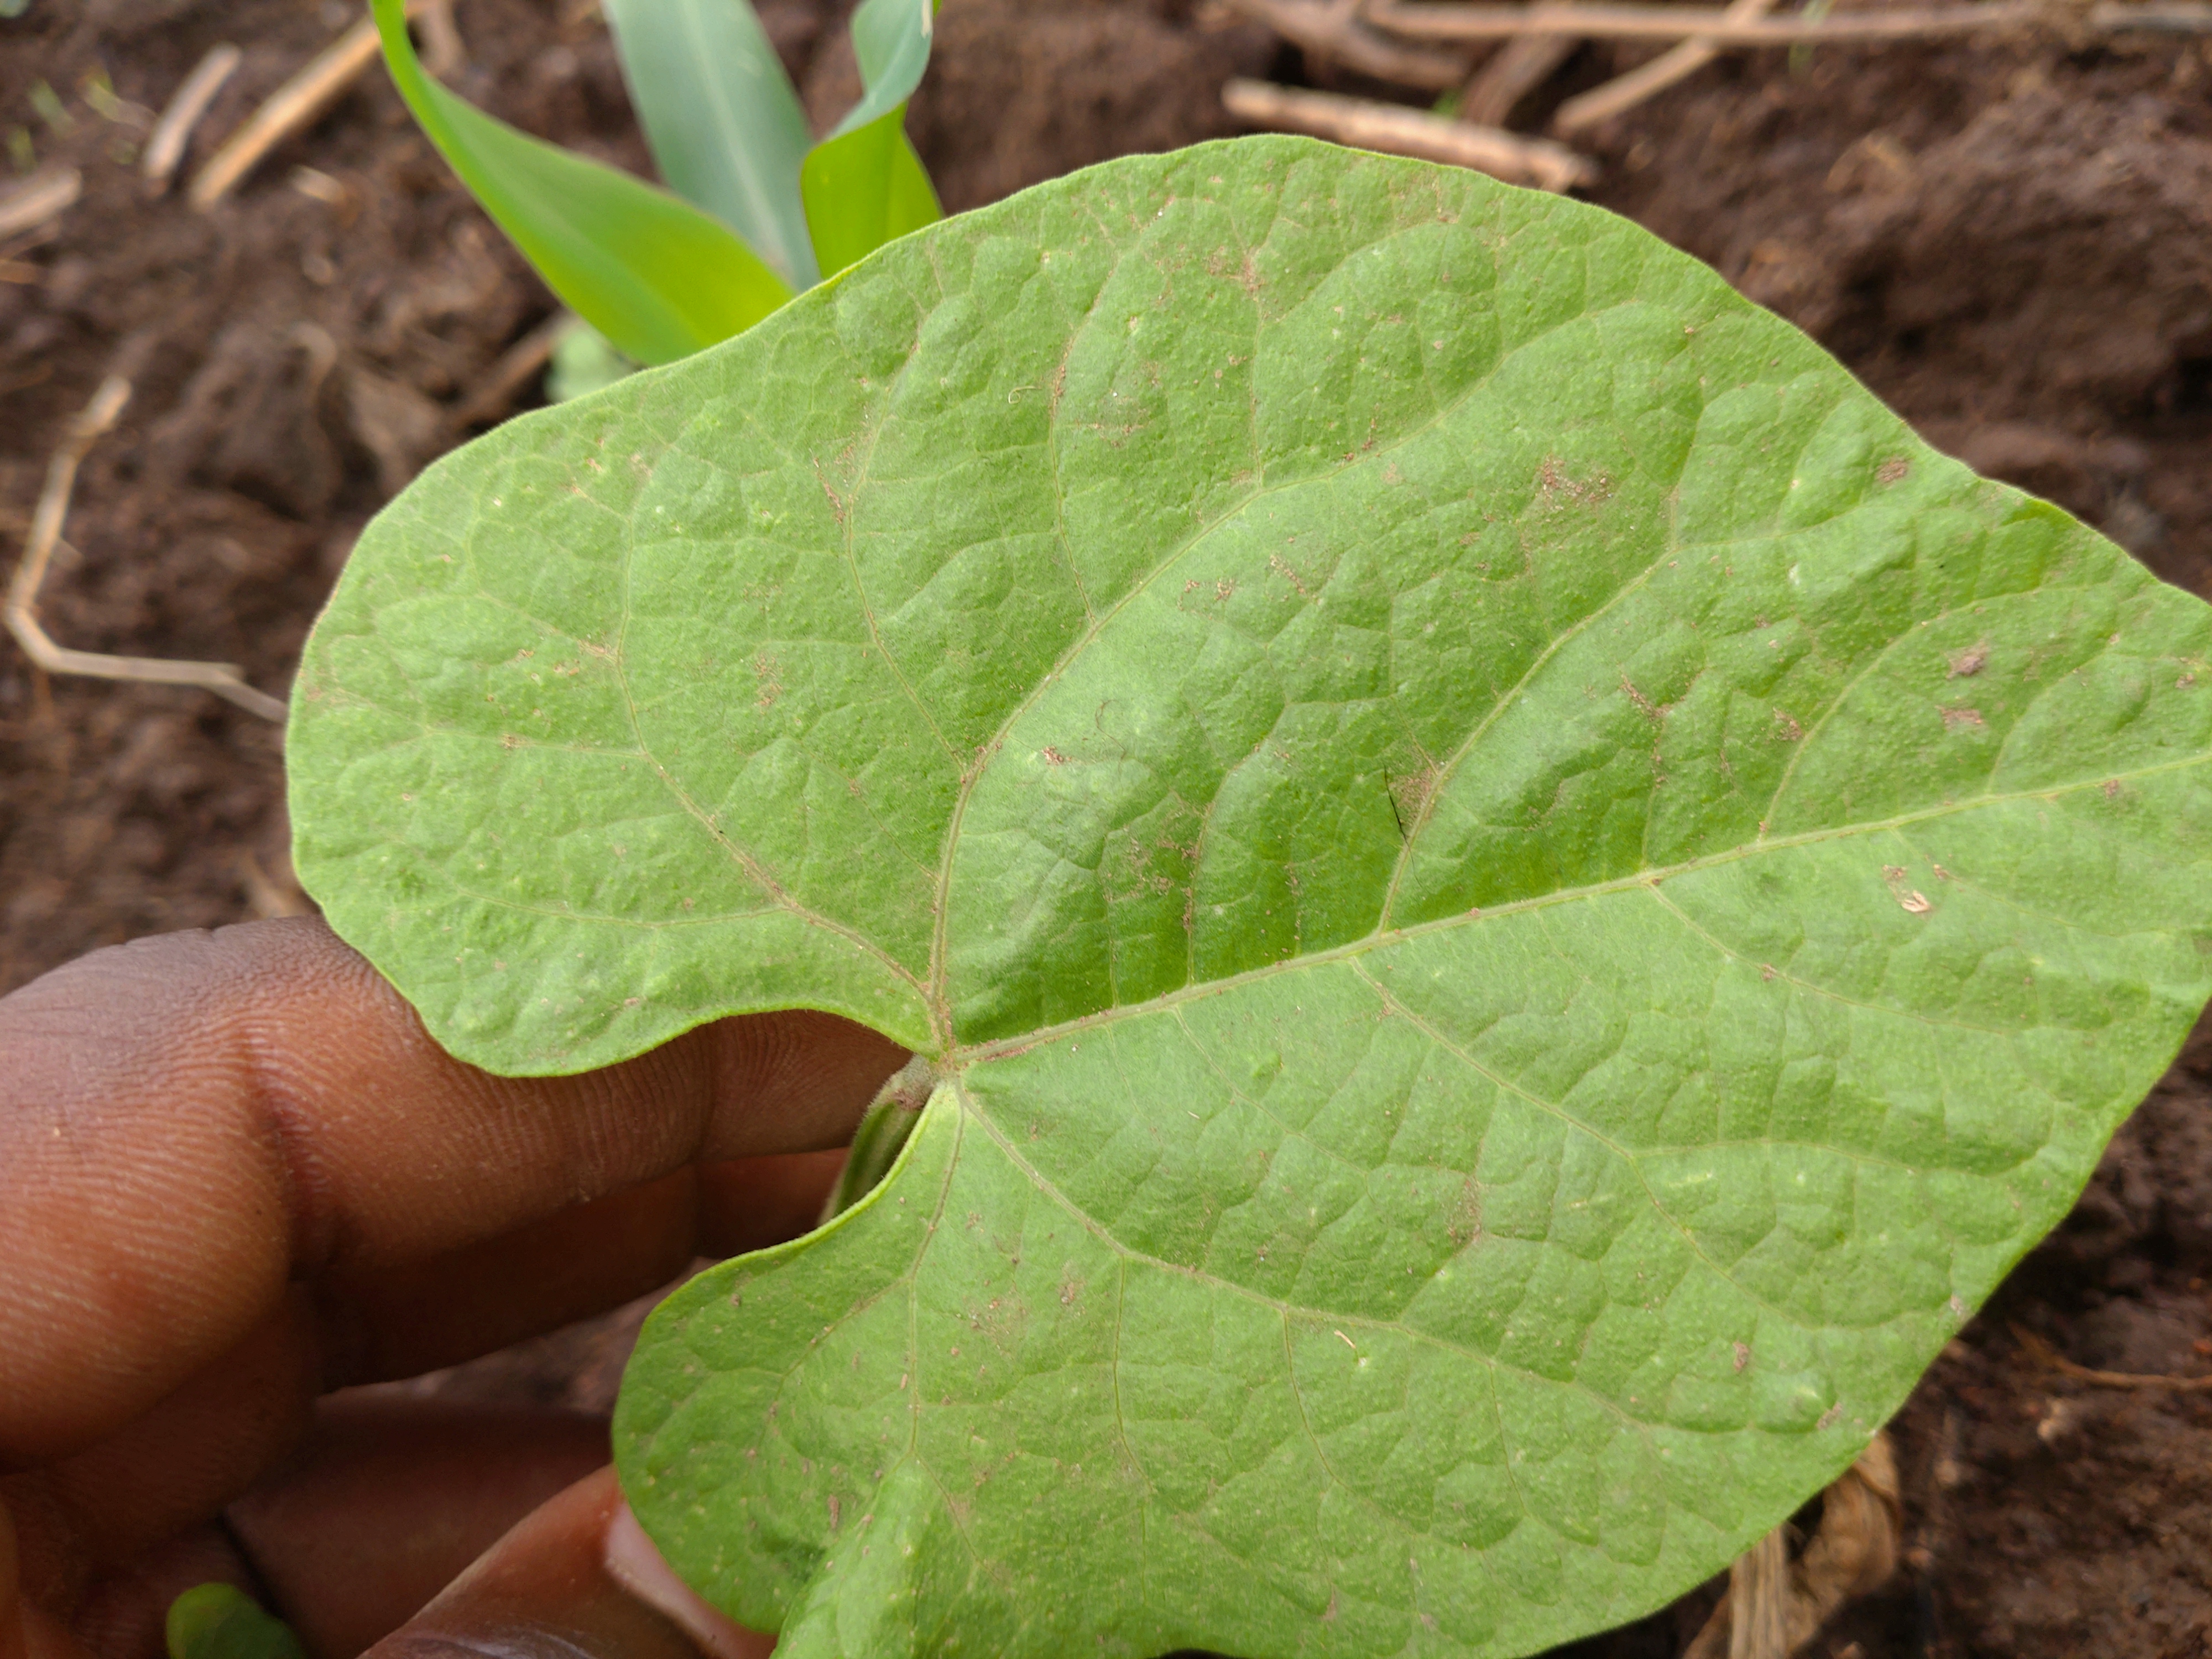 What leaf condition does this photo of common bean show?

healthy
